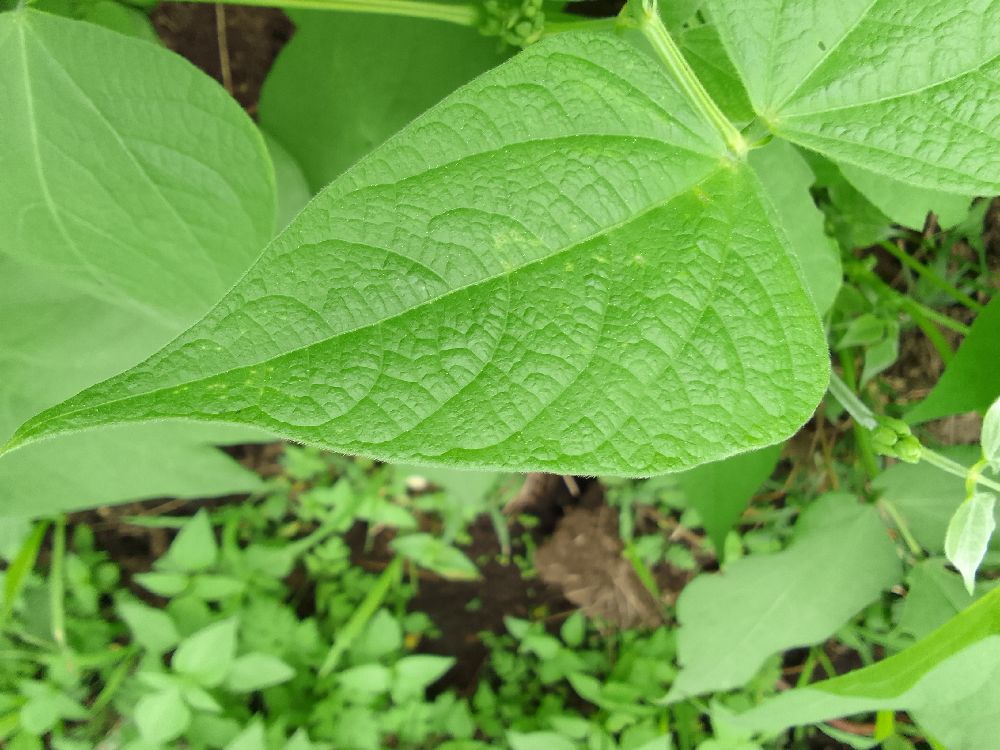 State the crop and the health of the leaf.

common bean, healthy
